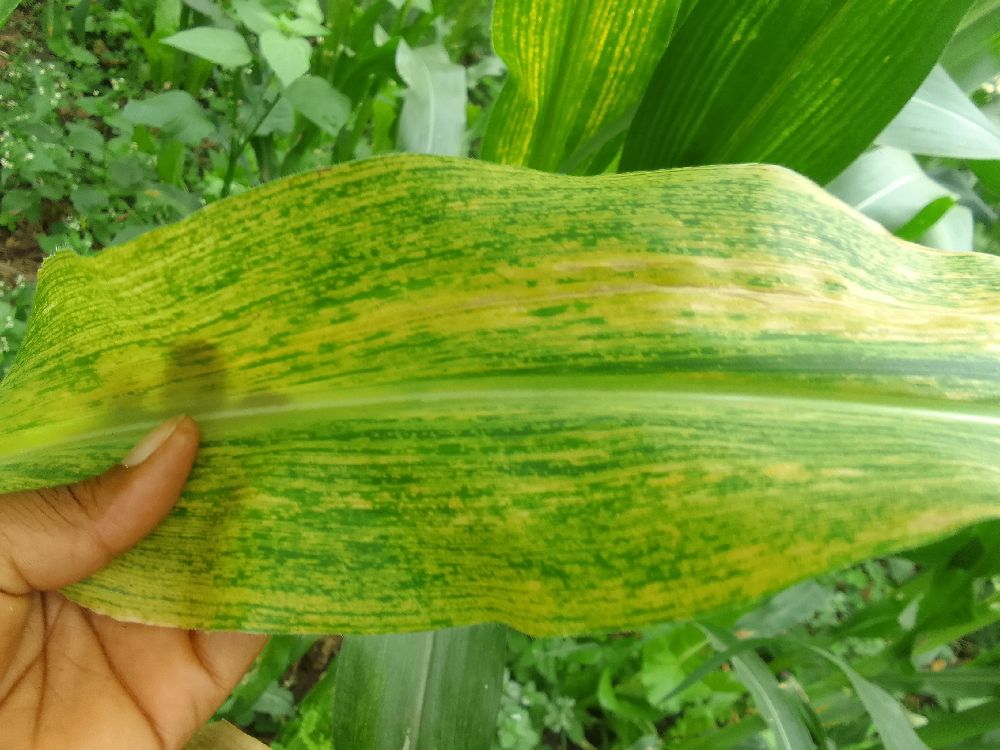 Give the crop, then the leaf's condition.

maize, maize lethal necrosis
